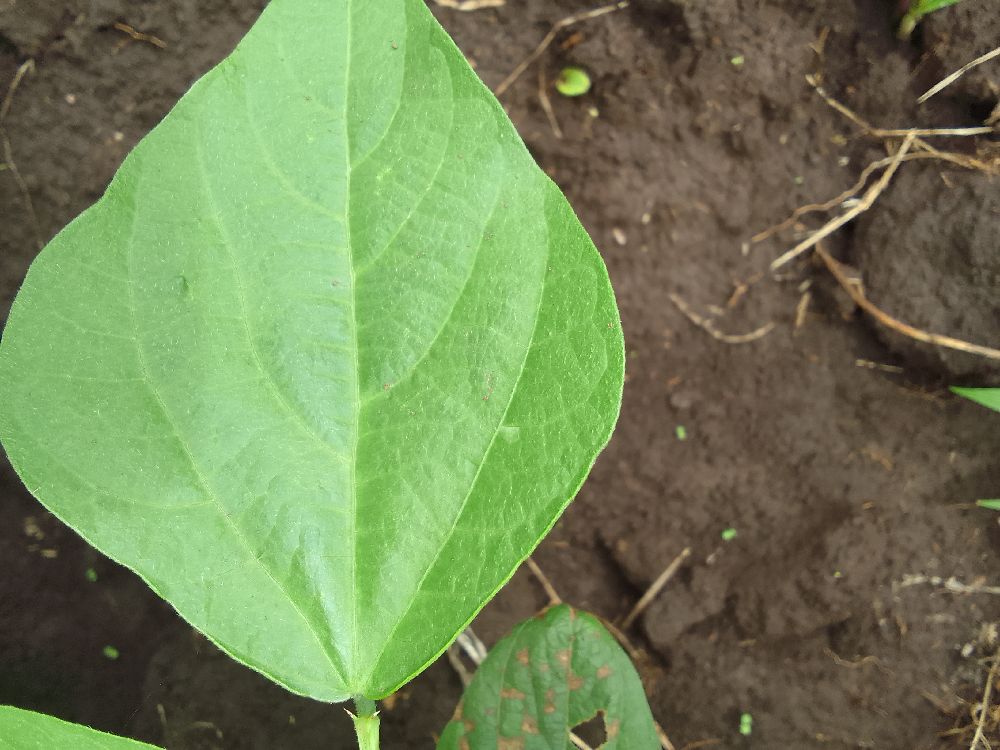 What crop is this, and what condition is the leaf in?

common bean, healthy
